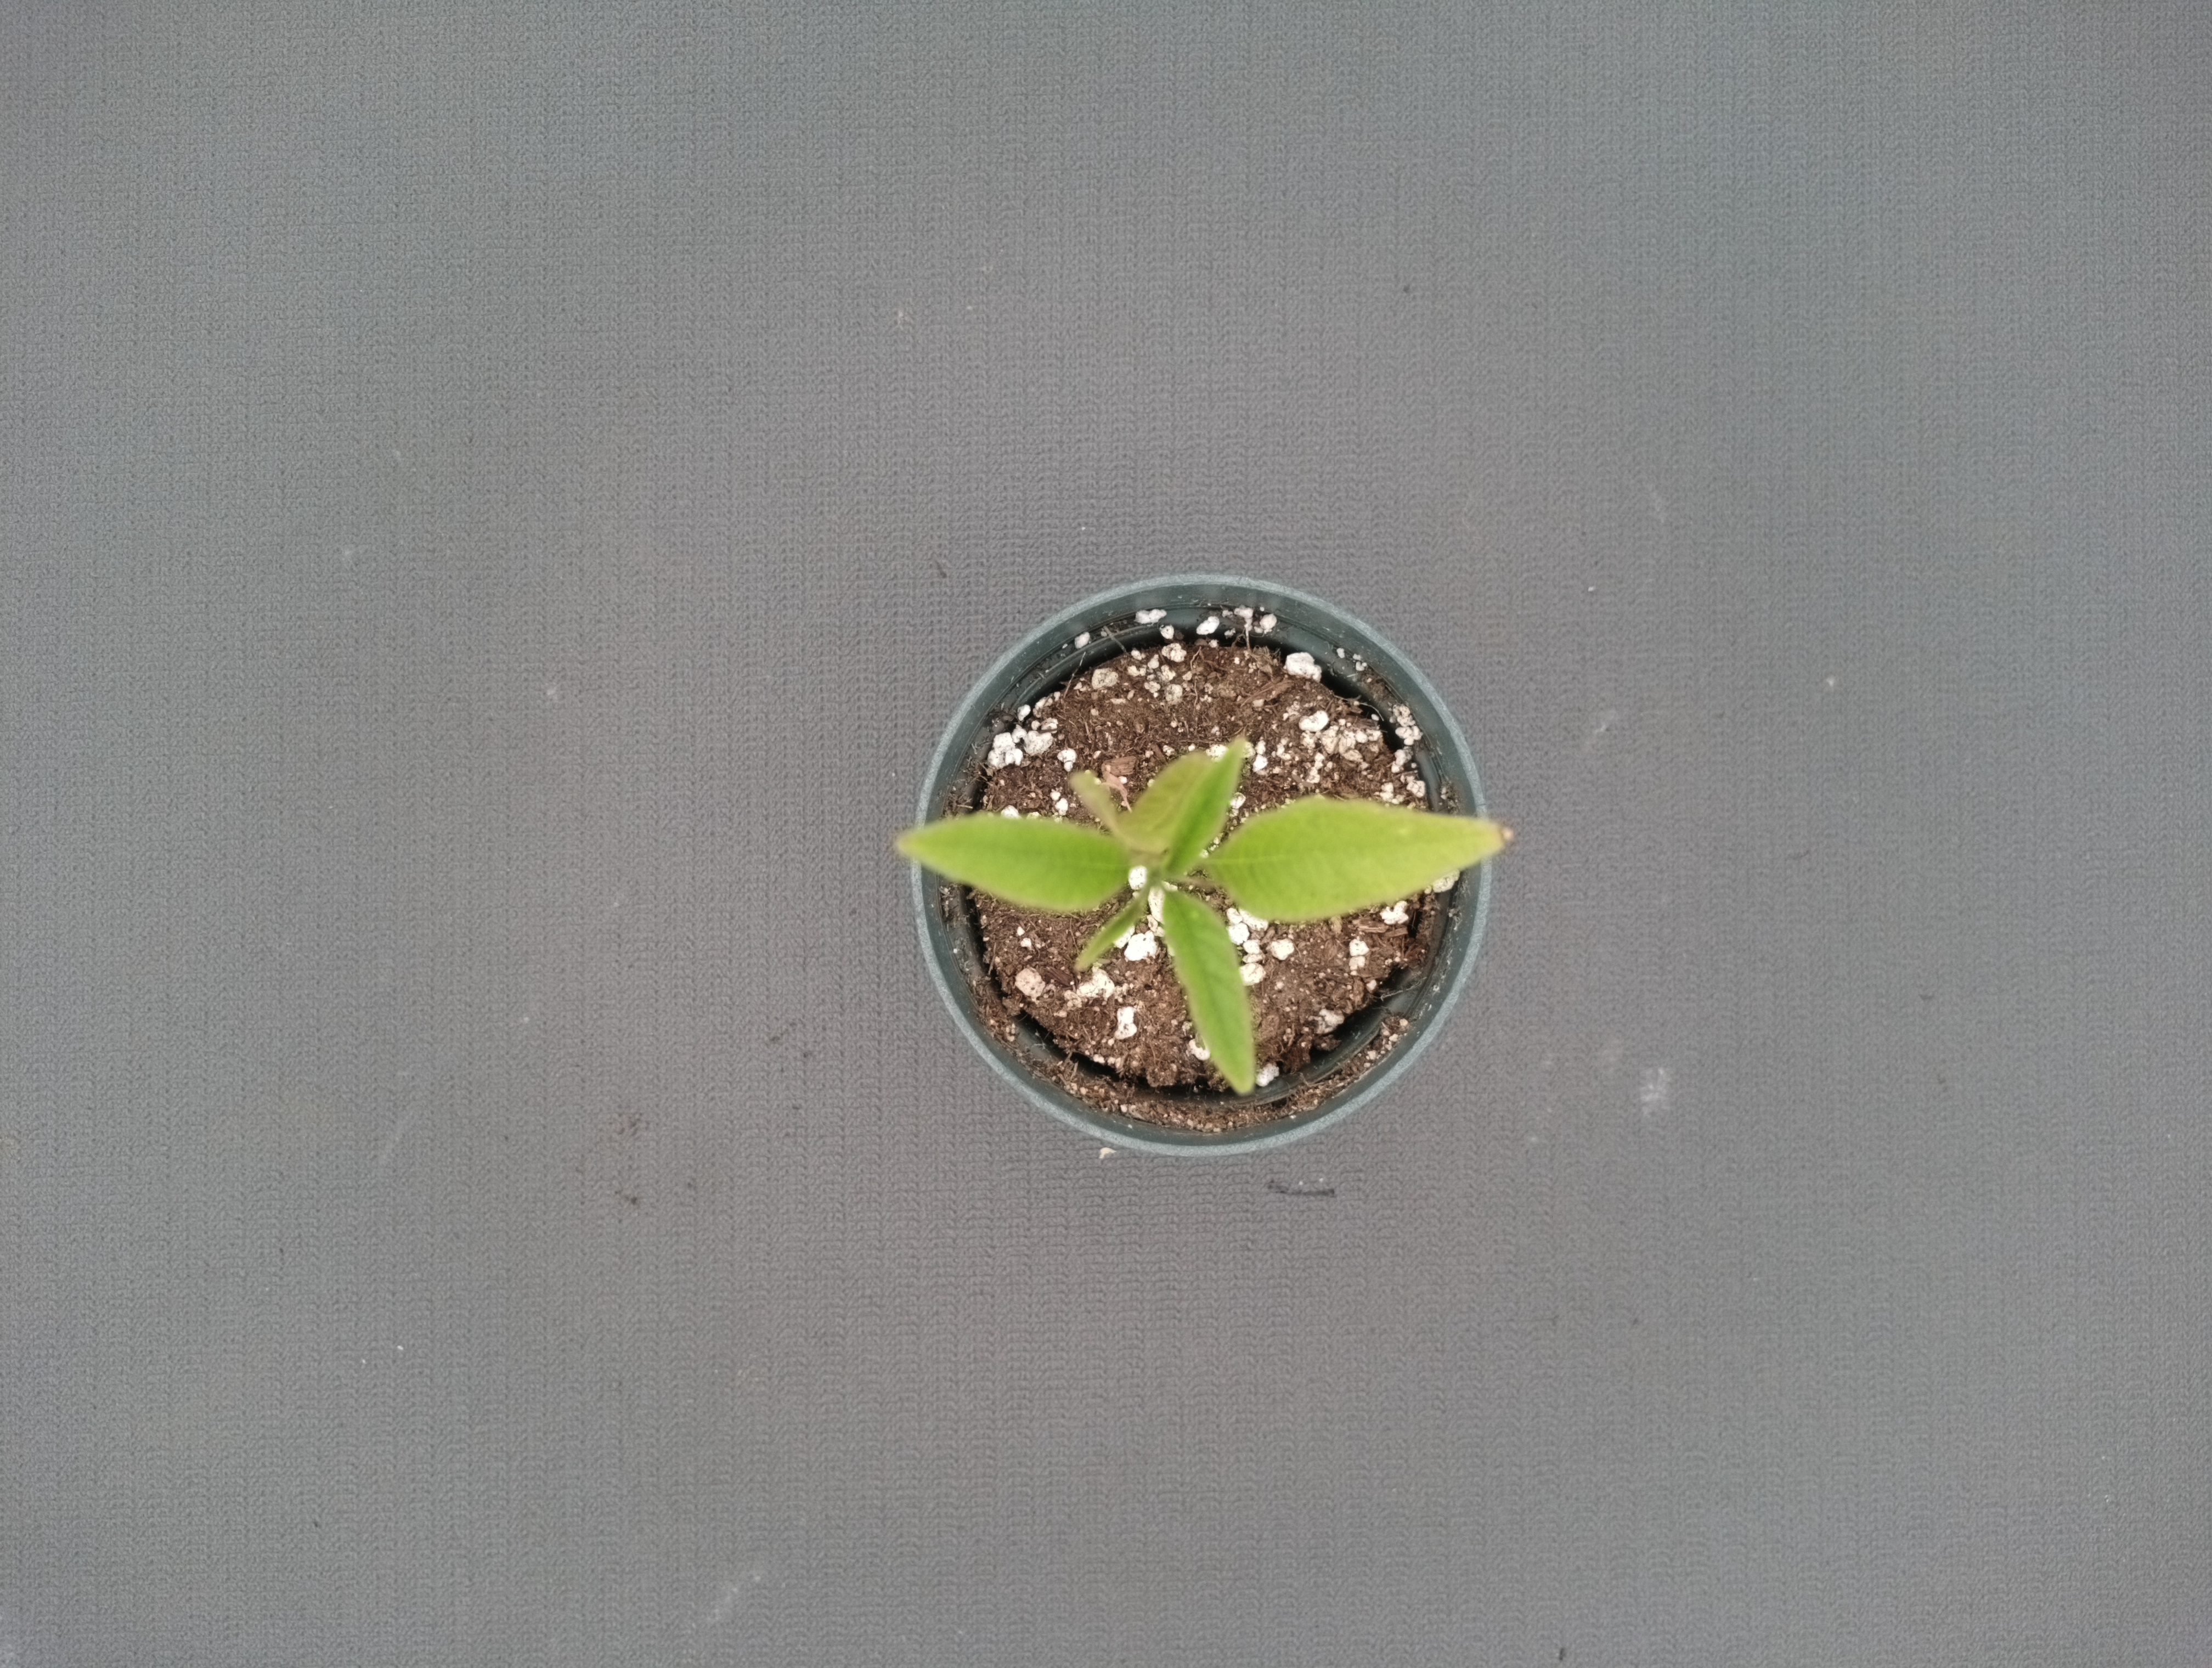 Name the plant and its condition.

waterhemp, chlorosis only
